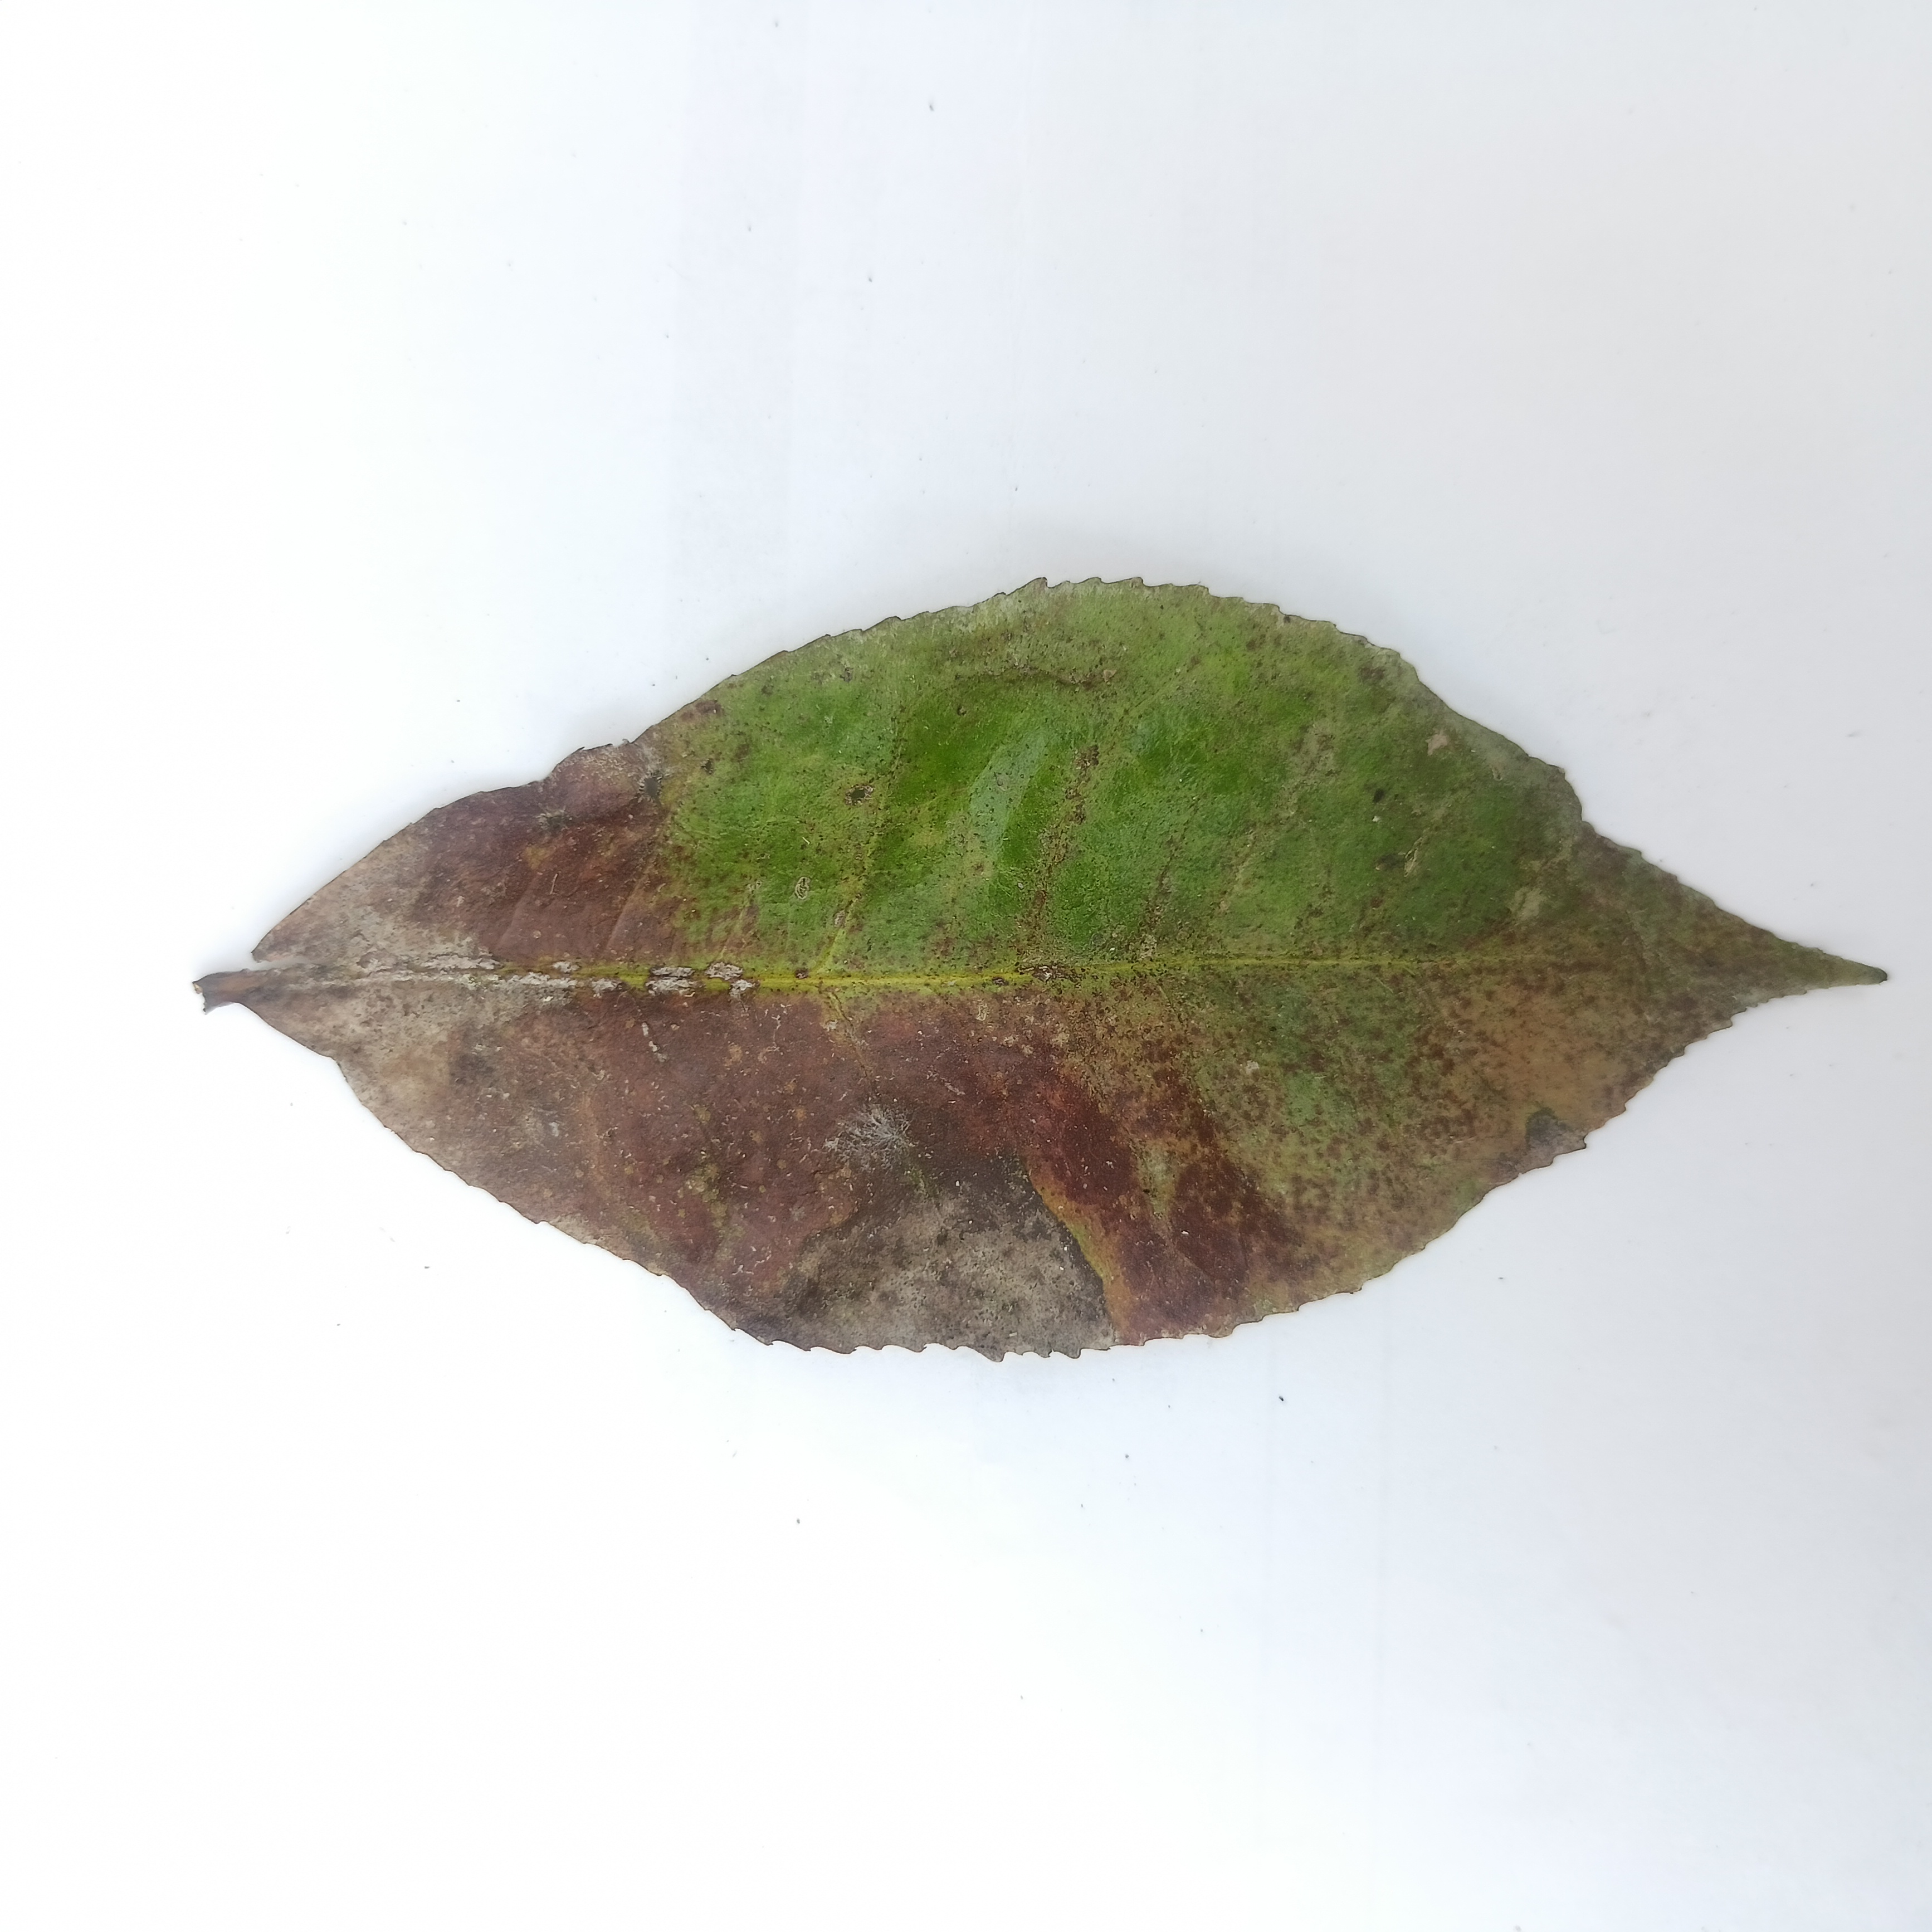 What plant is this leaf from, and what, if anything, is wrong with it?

tea, brown blight
